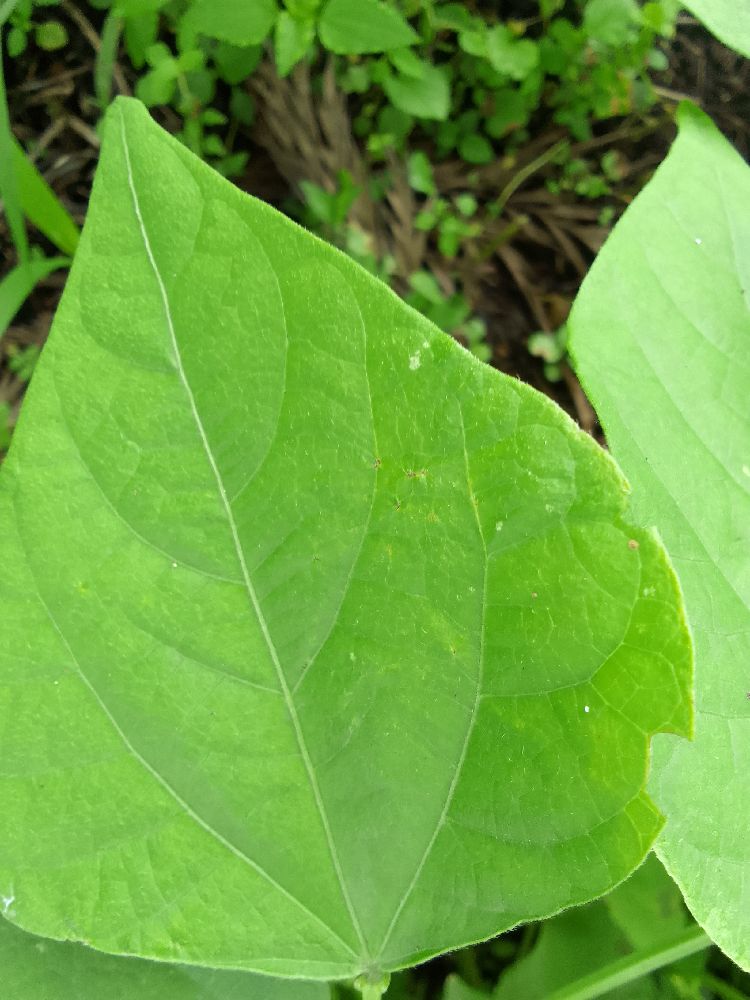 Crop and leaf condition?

common bean, healthy
